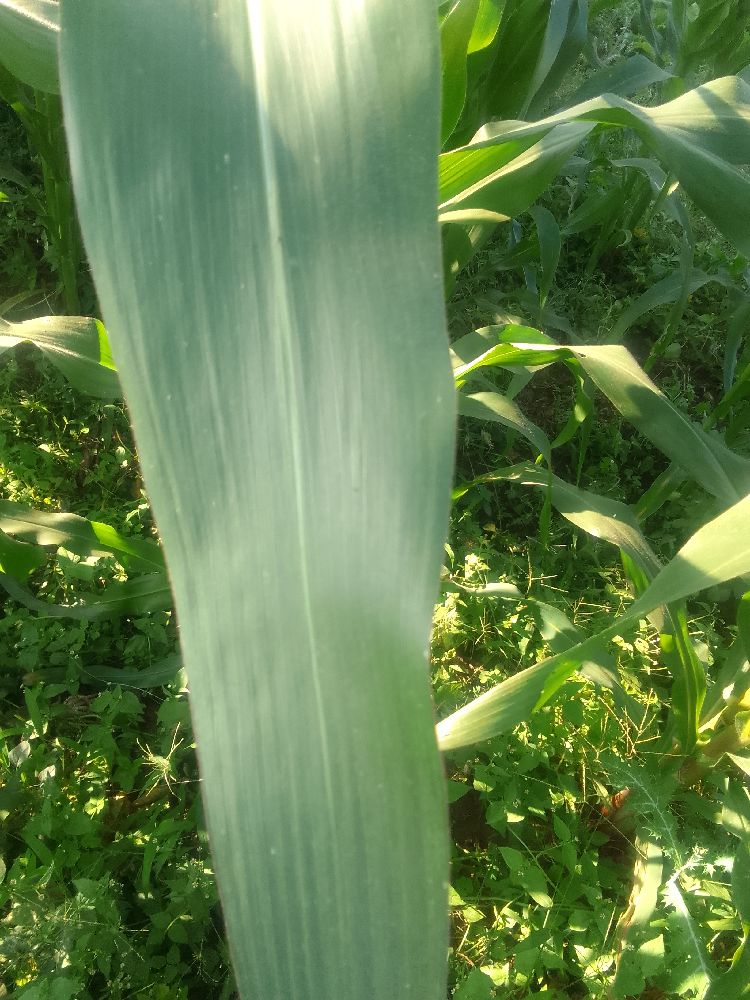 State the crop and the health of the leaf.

maize, healthy
